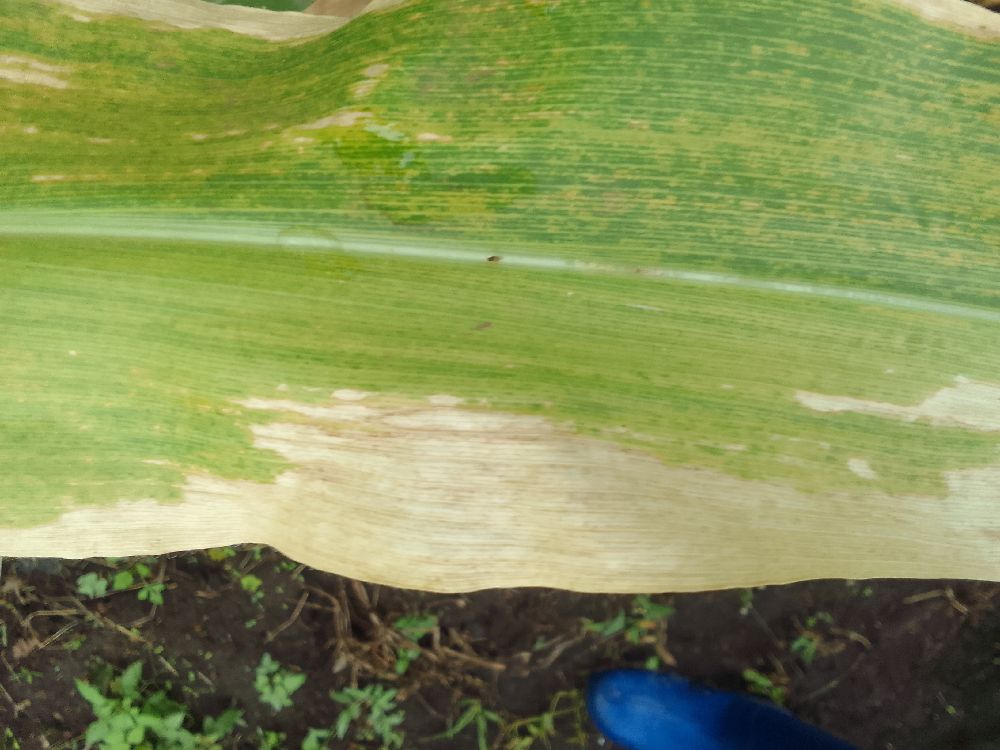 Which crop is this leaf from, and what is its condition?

maize, maize lethal necrosis
